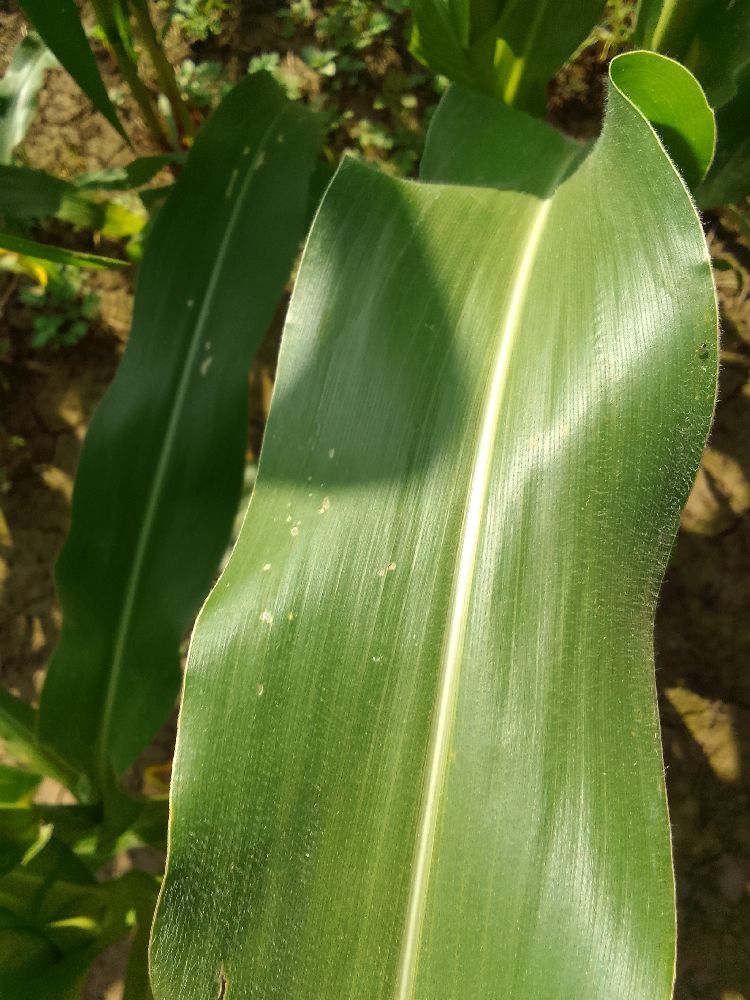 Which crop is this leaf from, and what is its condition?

maize, healthy
